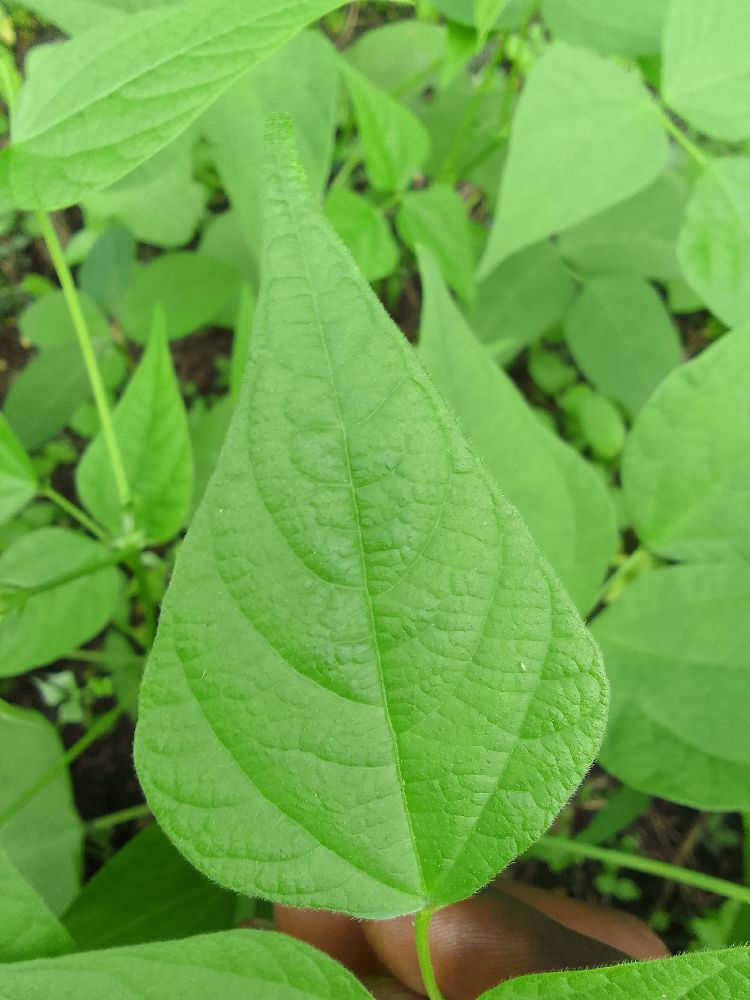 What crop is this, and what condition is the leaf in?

common bean, healthy
